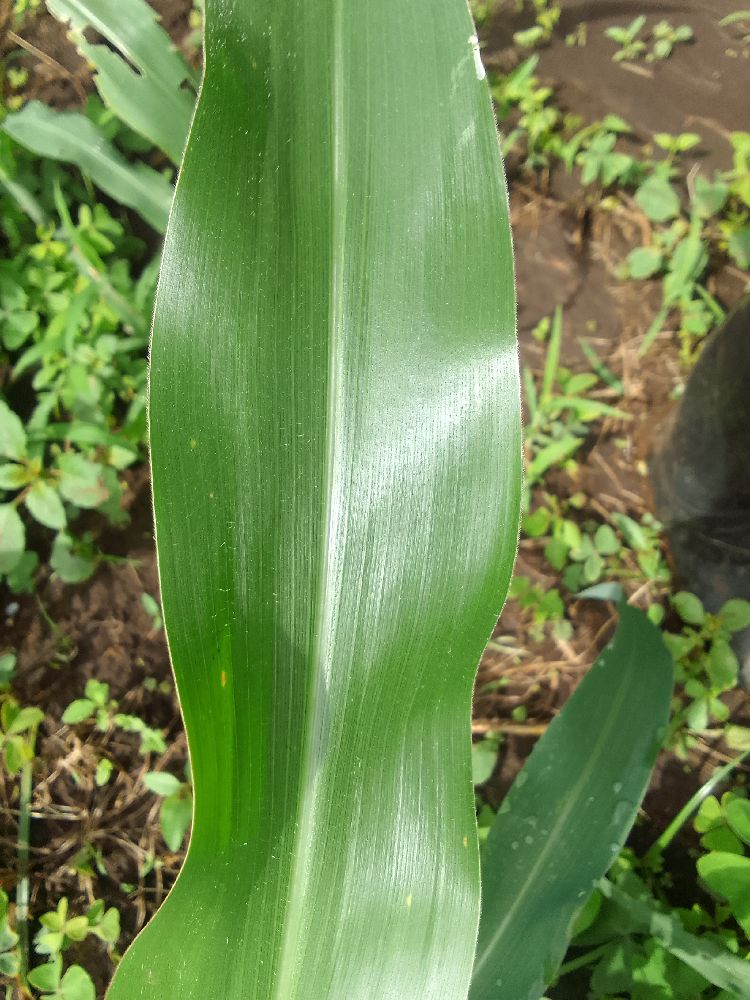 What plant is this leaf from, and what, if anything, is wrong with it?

maize, healthy
